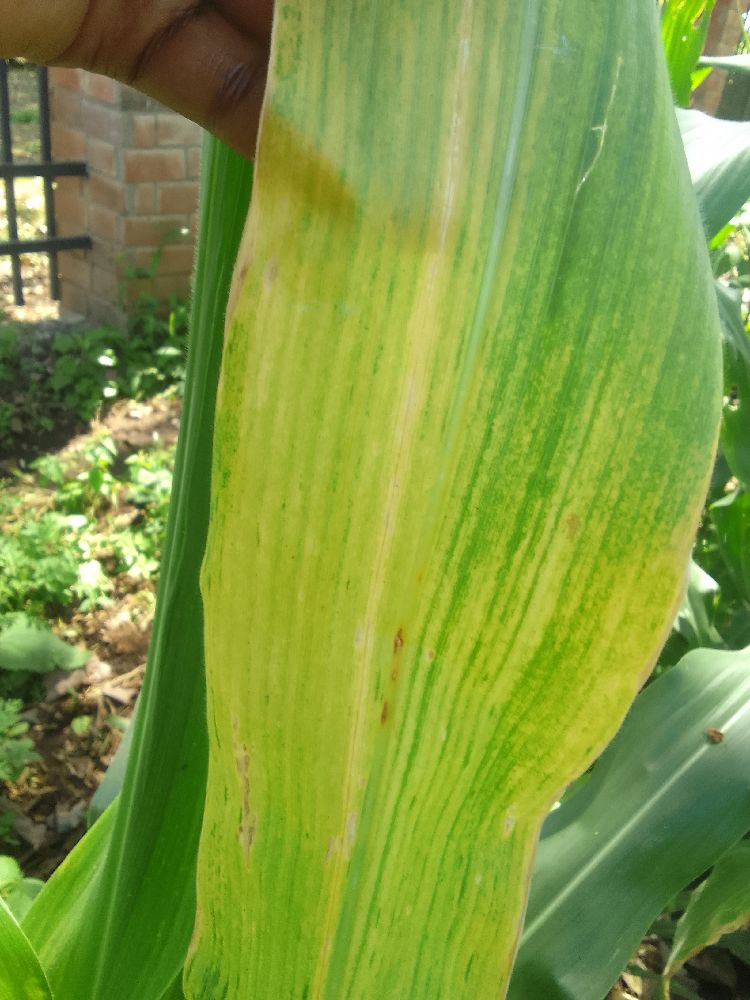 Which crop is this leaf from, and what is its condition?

maize, maize lethal necrosis
